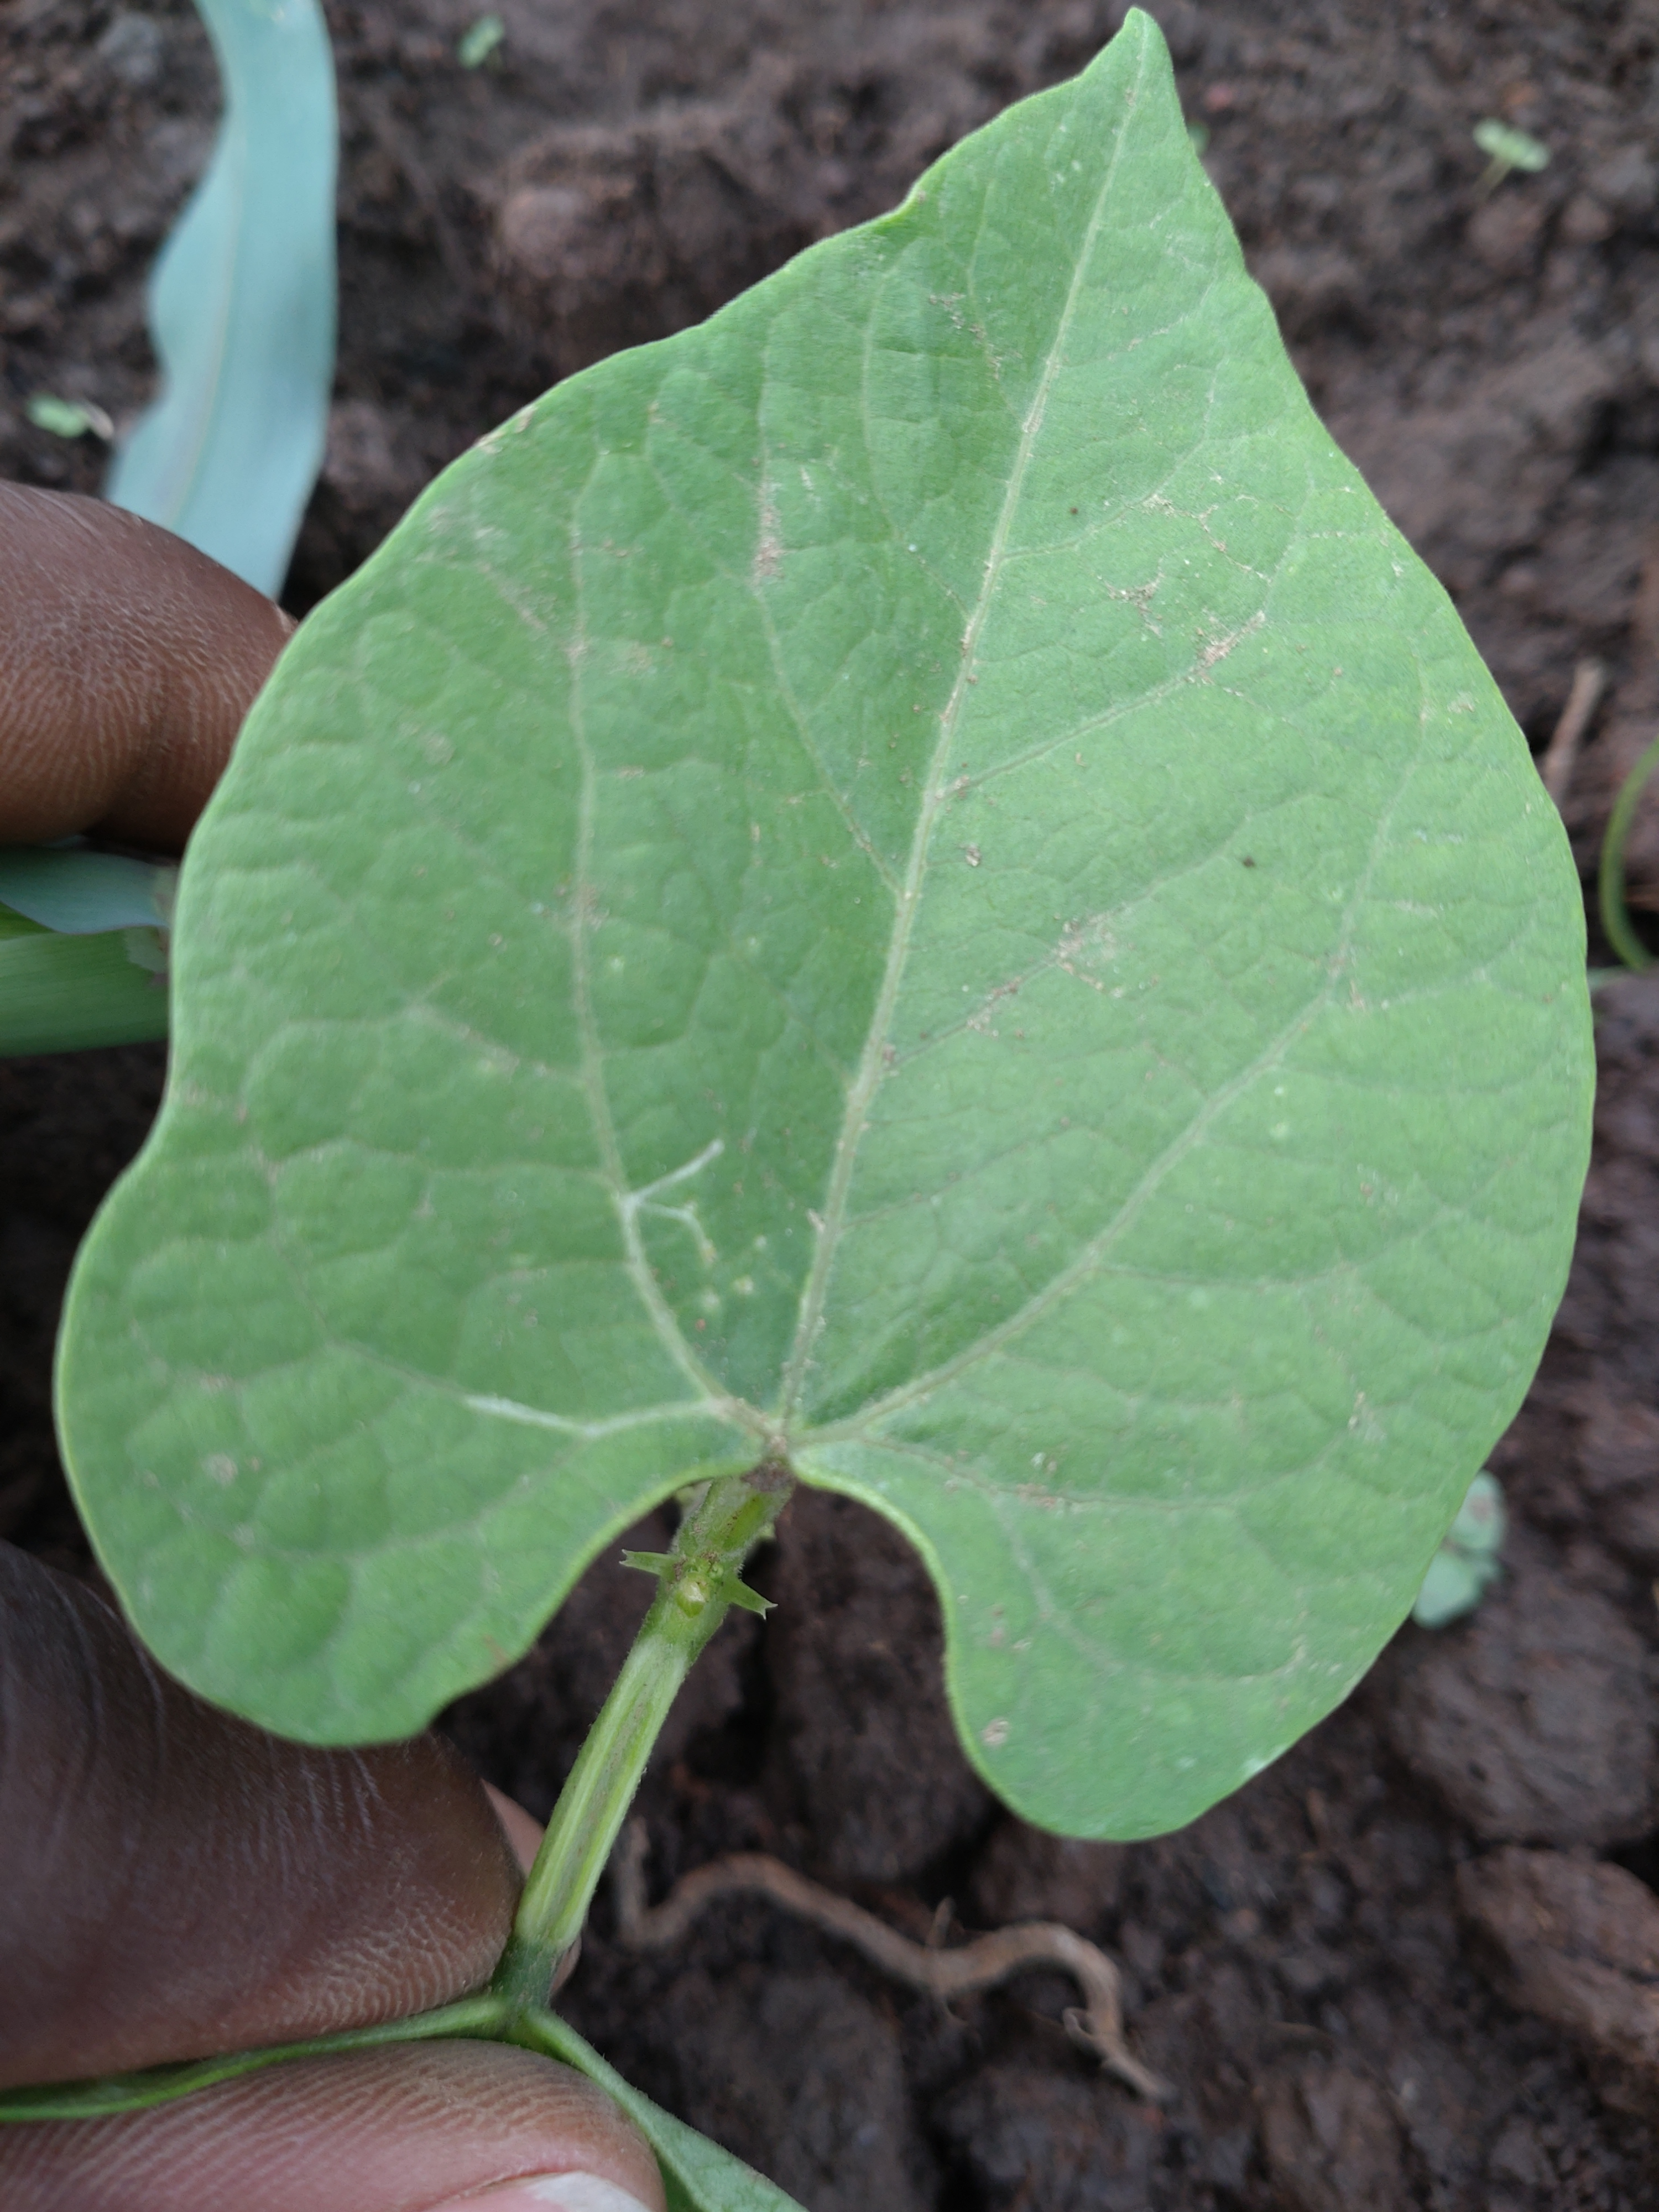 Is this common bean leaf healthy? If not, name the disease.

healthy
